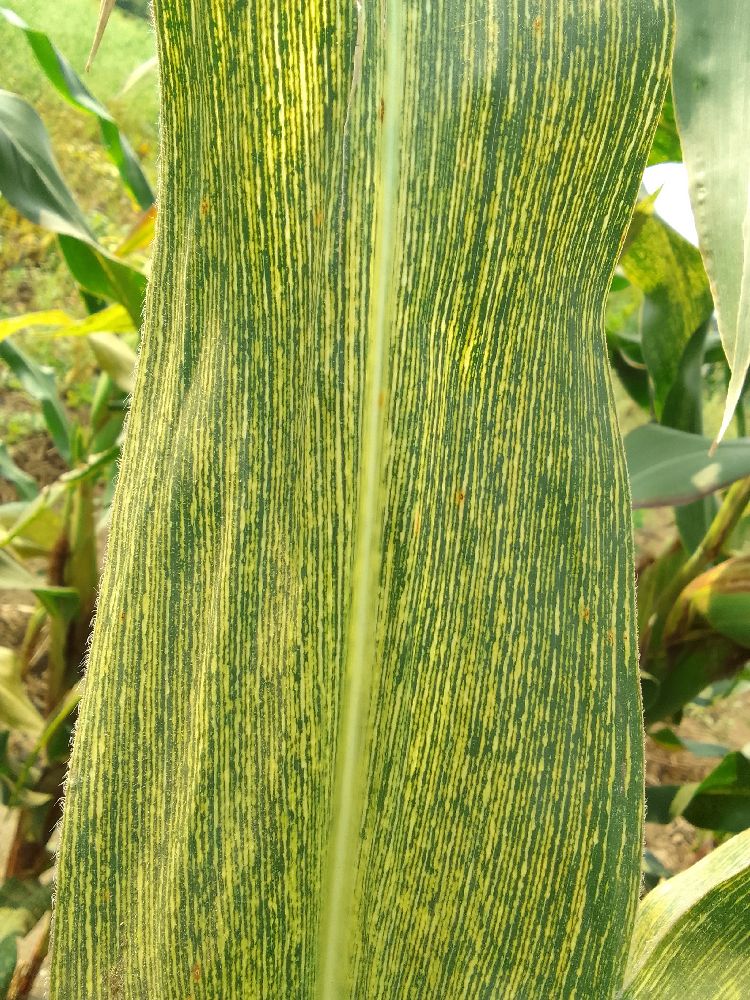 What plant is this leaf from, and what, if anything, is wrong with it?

maize, maize streak virus
